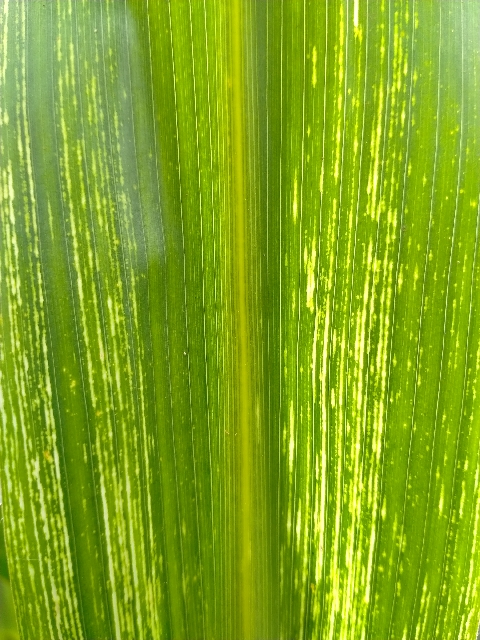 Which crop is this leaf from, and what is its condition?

maize, maize streak virus
